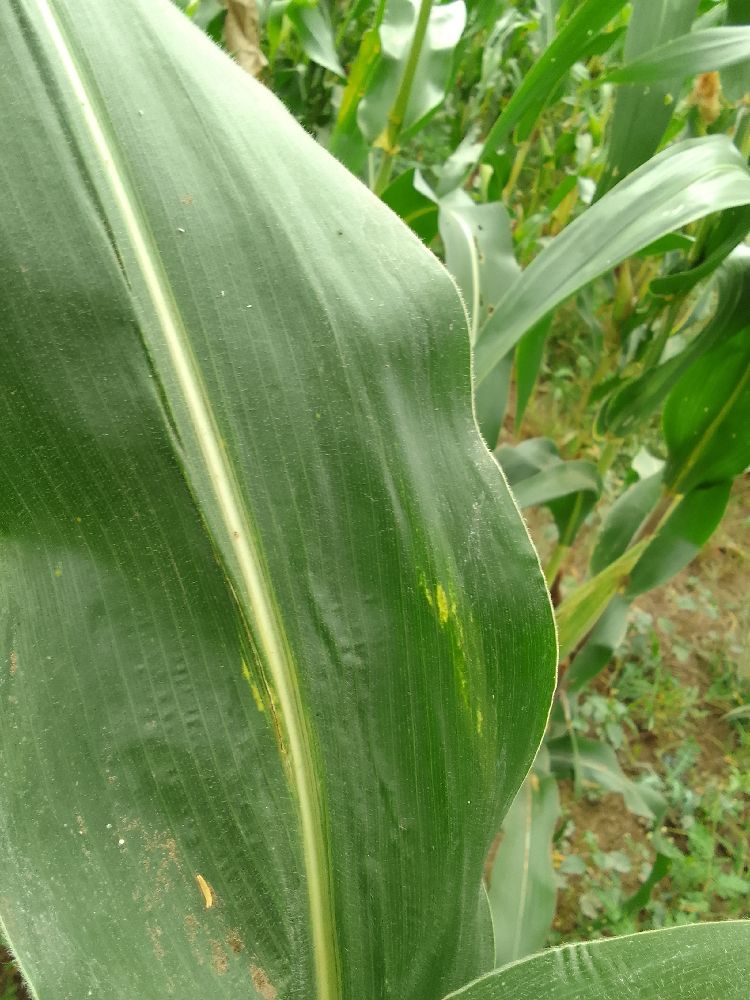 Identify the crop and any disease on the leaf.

maize, healthy
